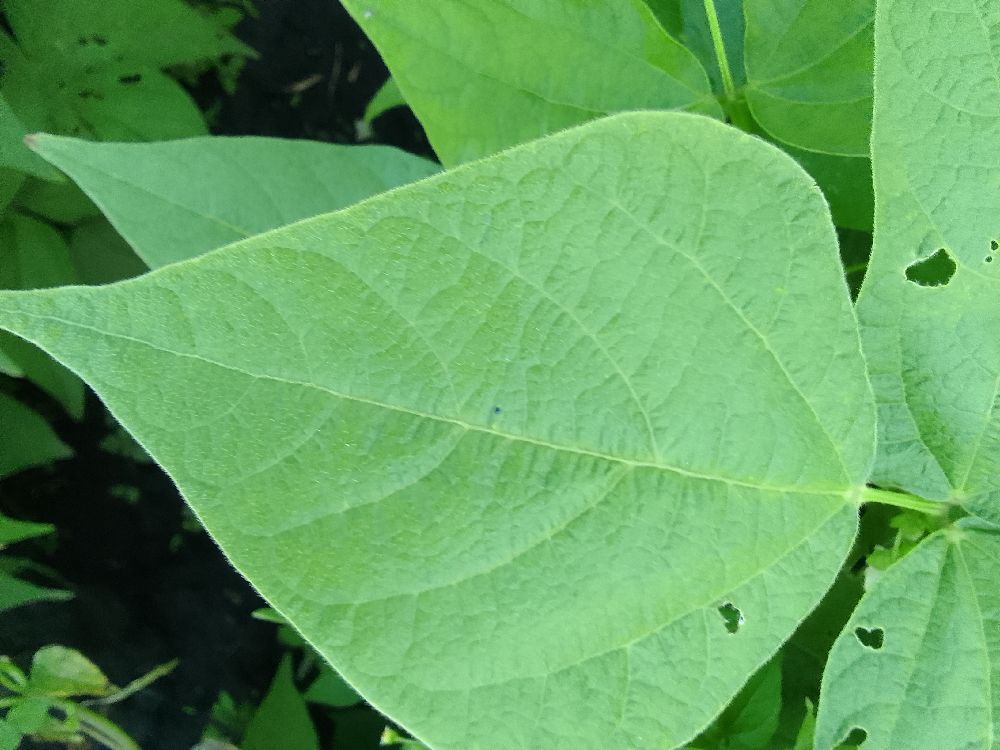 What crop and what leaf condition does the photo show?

common bean, healthy
